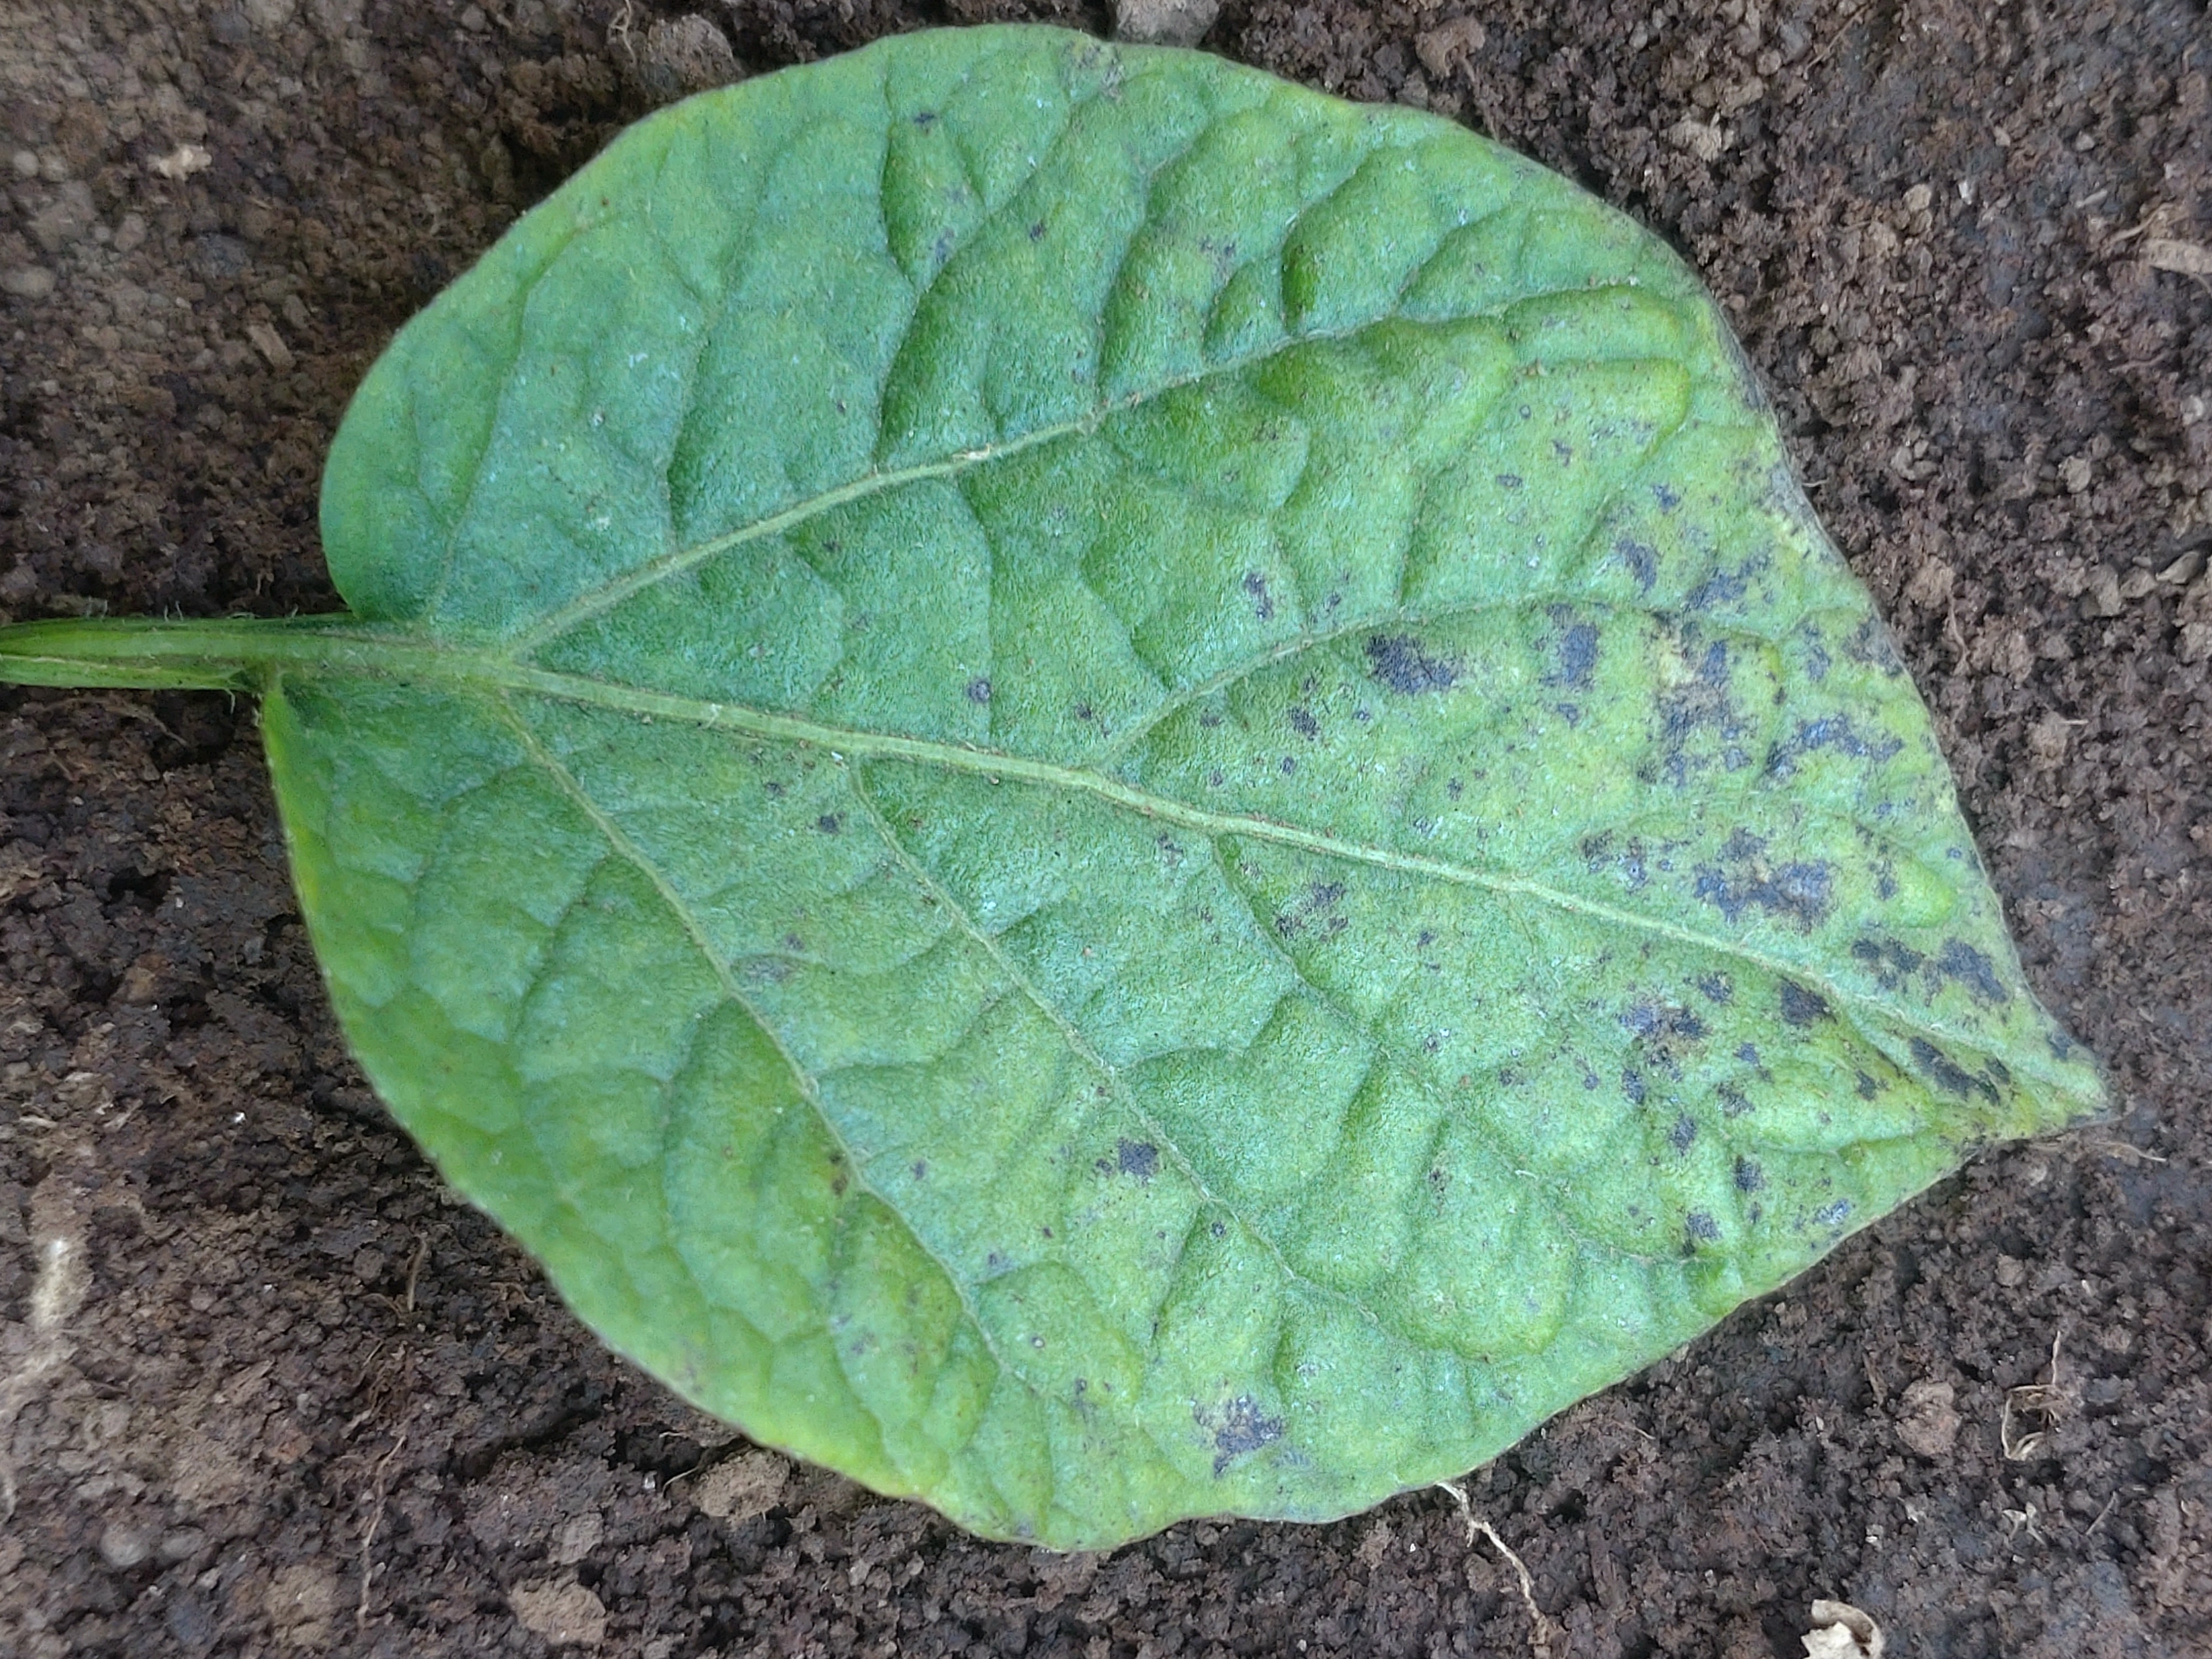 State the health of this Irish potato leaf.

late blight
